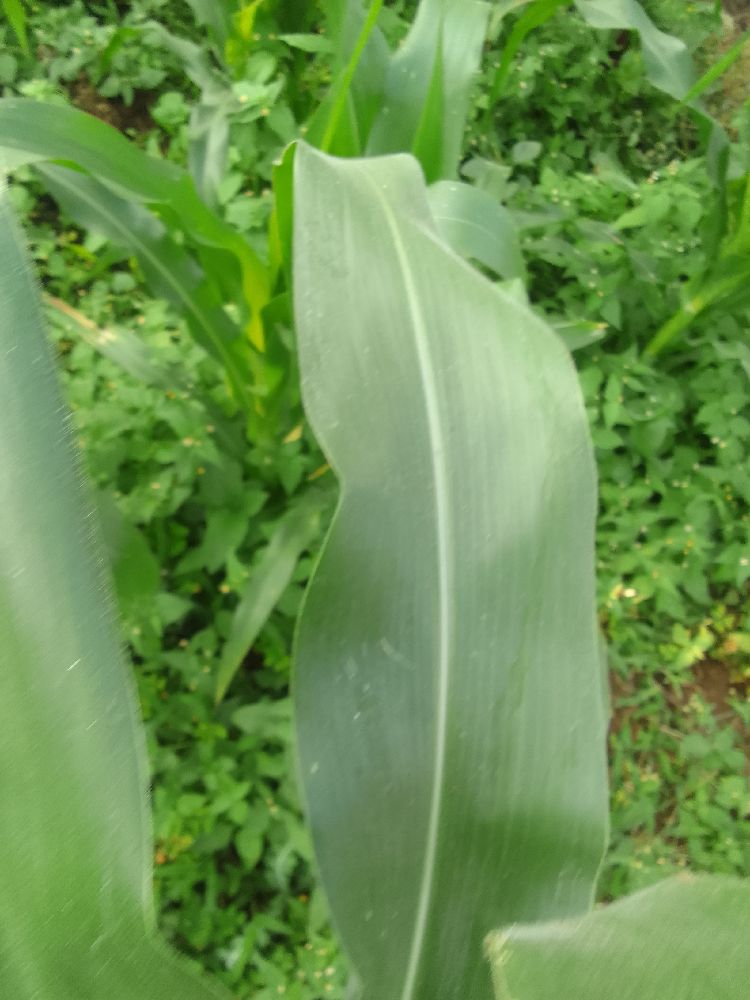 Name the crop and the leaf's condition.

maize, healthy
